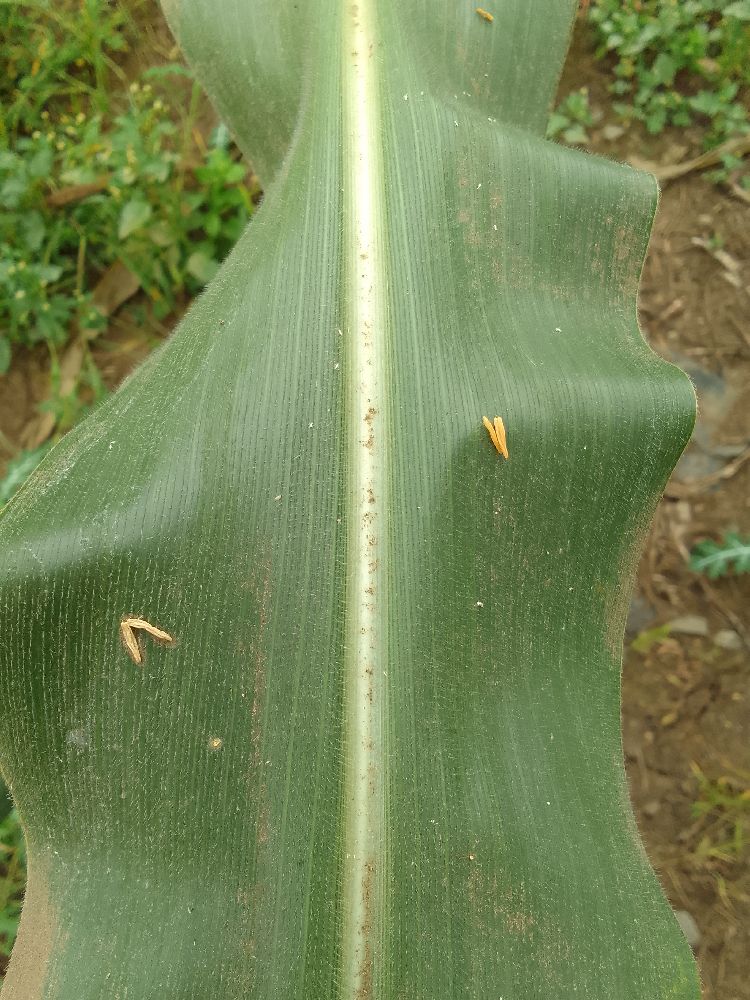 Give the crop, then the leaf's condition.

maize, healthy
